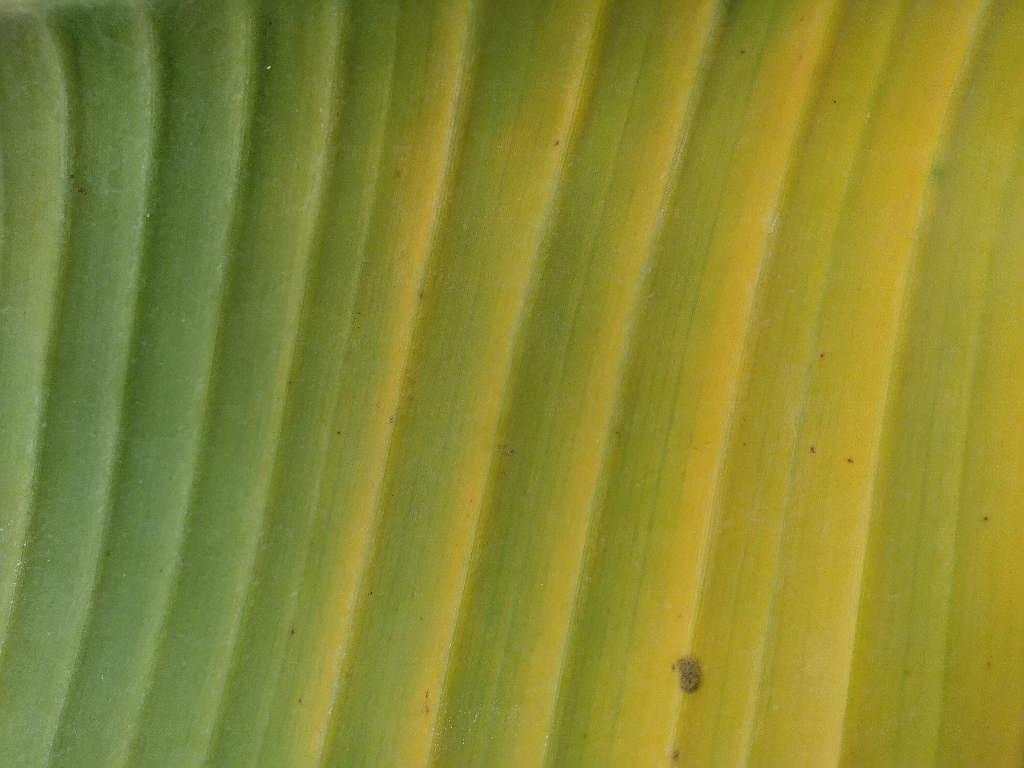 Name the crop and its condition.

banana, fusarium wilt race 1
